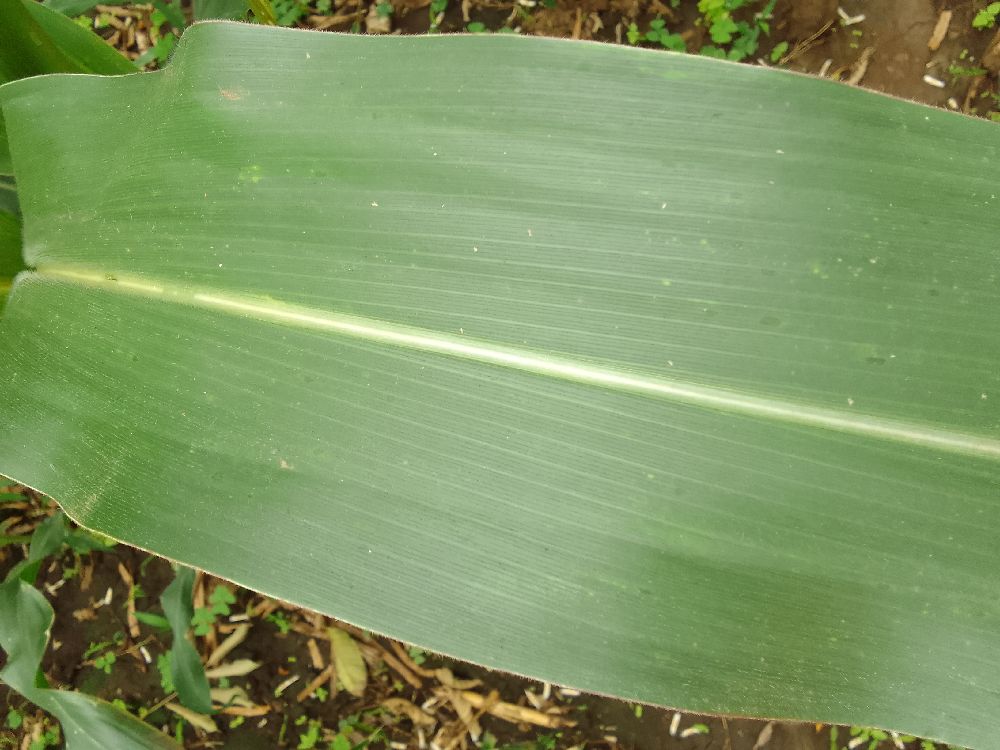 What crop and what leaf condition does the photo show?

maize, healthy
